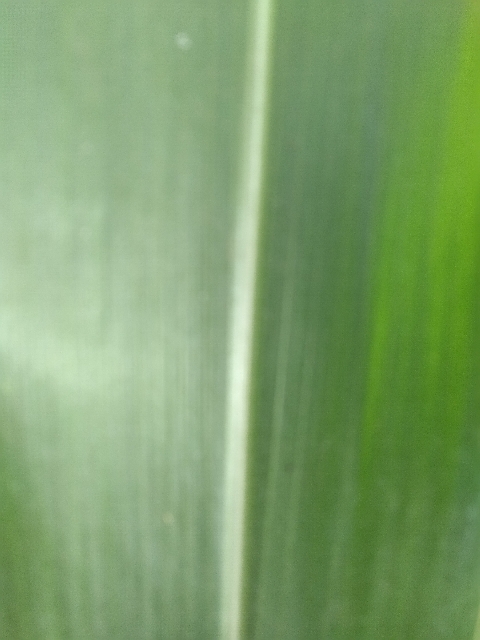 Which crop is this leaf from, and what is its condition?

maize, healthy
